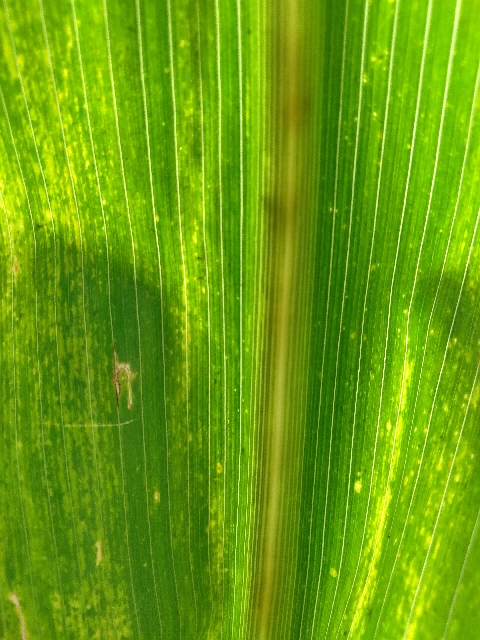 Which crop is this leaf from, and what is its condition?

maize, maize lethal necrosis
